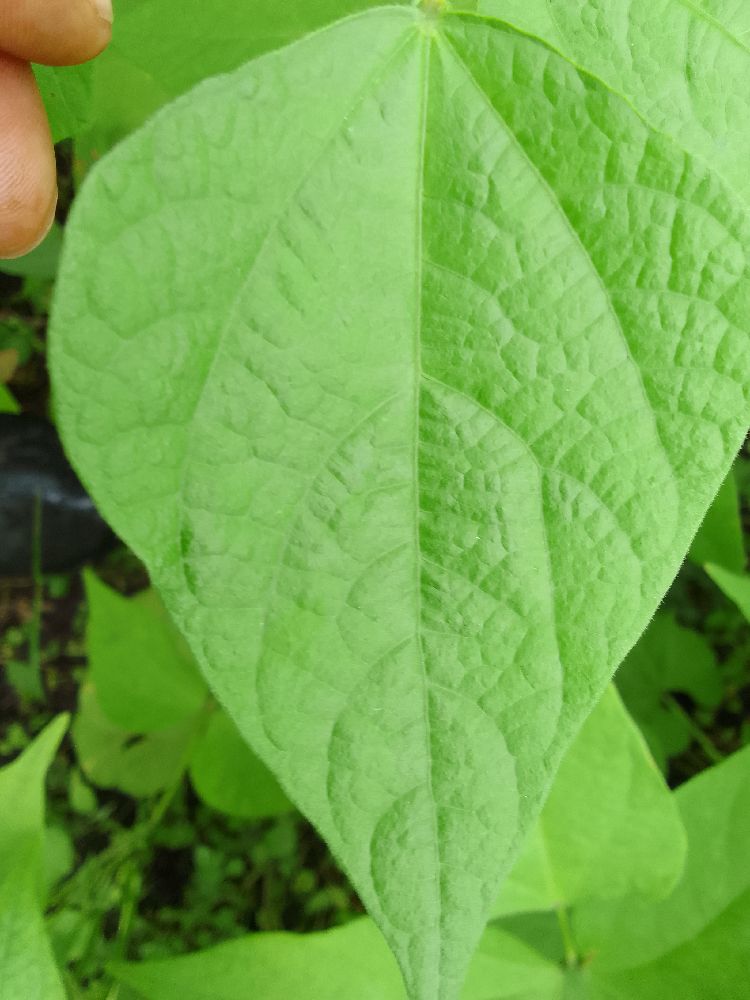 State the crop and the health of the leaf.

common bean, healthy
